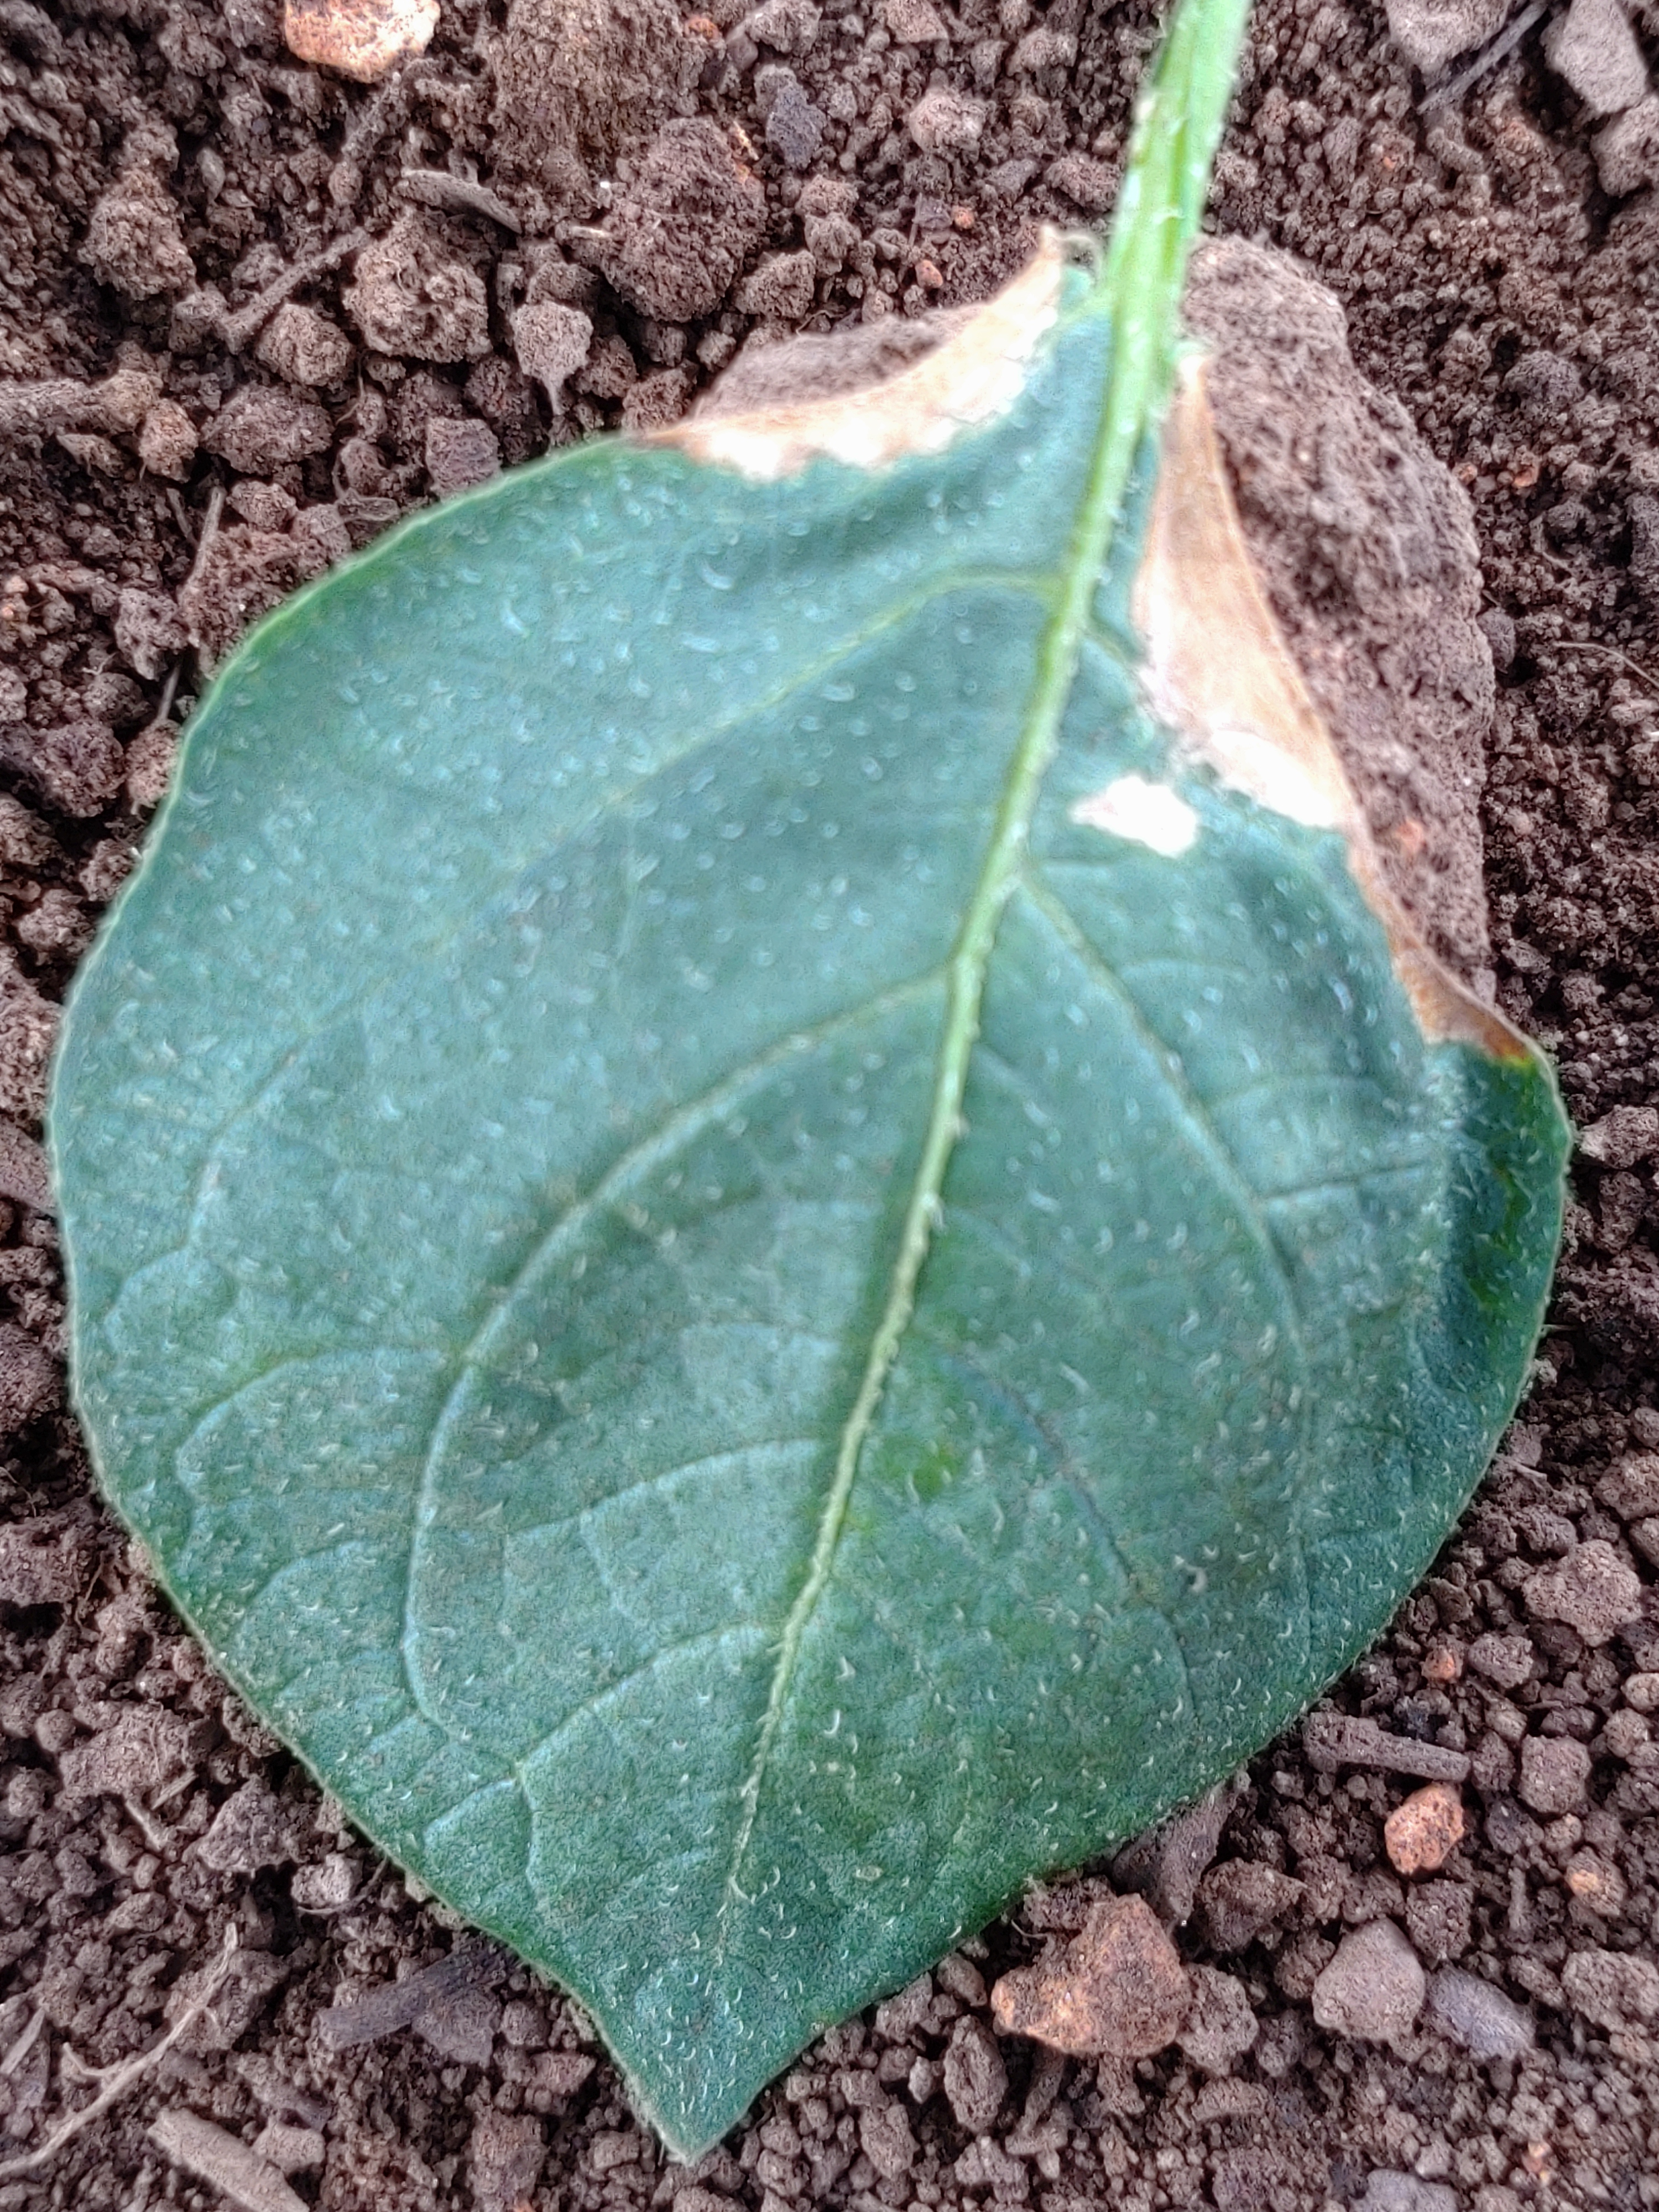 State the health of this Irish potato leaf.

early blight
